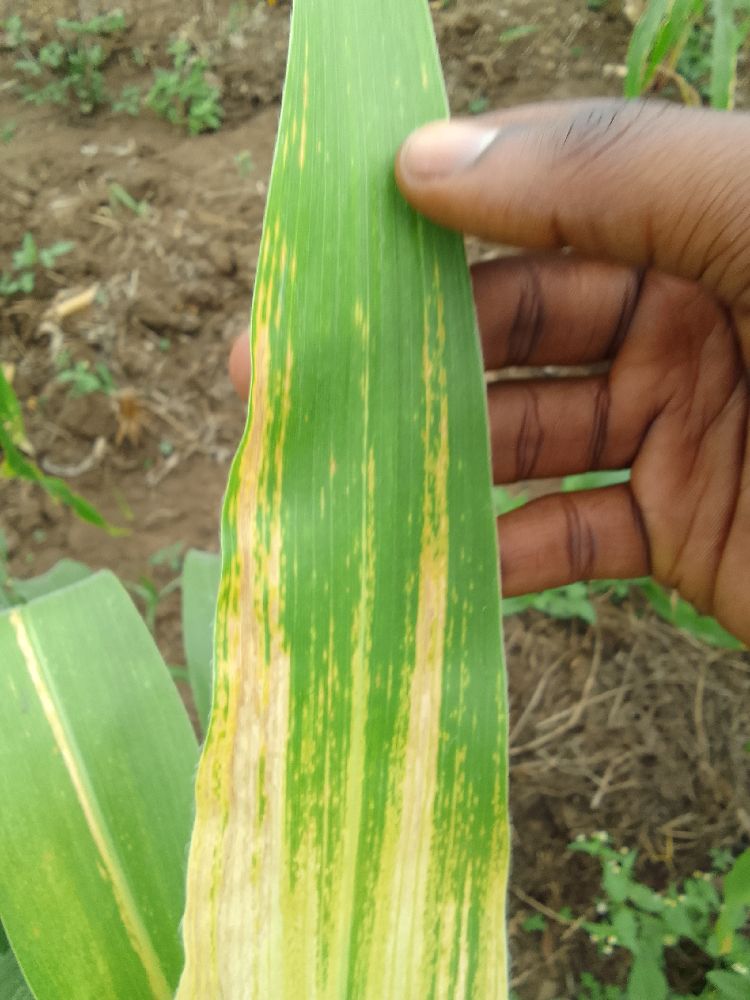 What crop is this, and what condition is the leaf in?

maize, maize lethal necrosis
